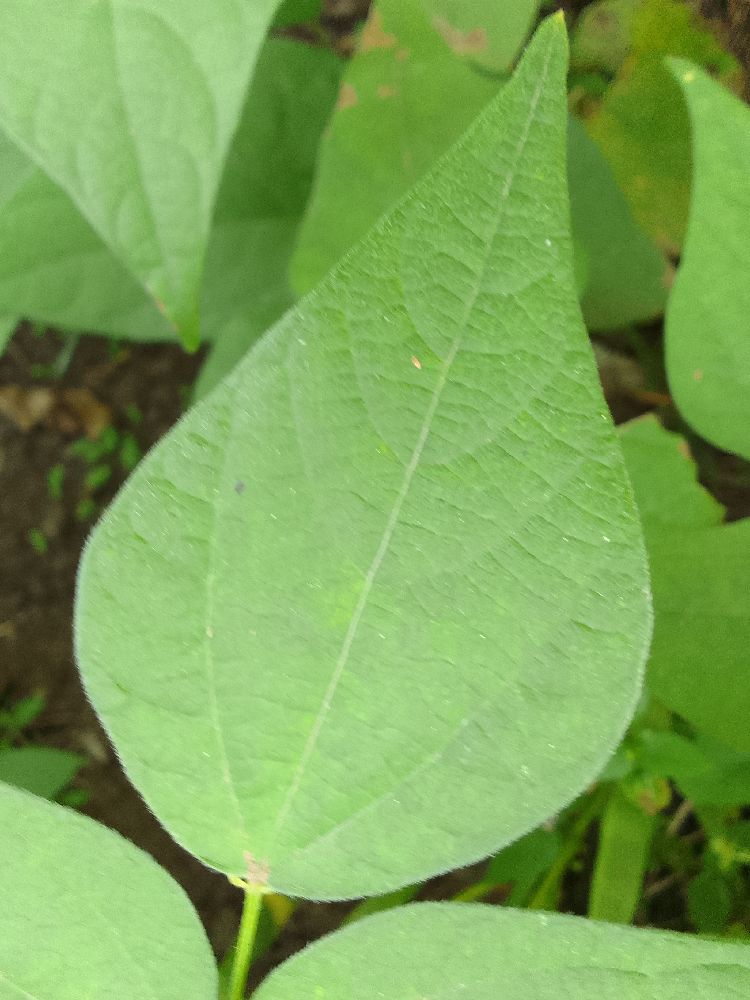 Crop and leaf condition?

common bean, healthy
